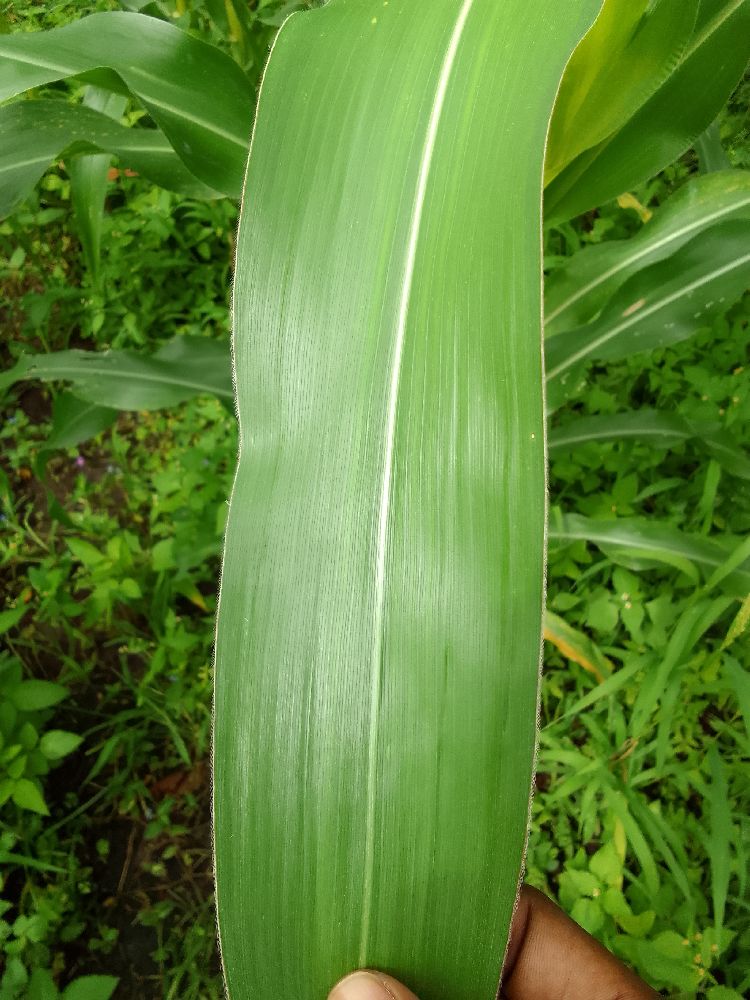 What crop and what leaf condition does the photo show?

maize, healthy
